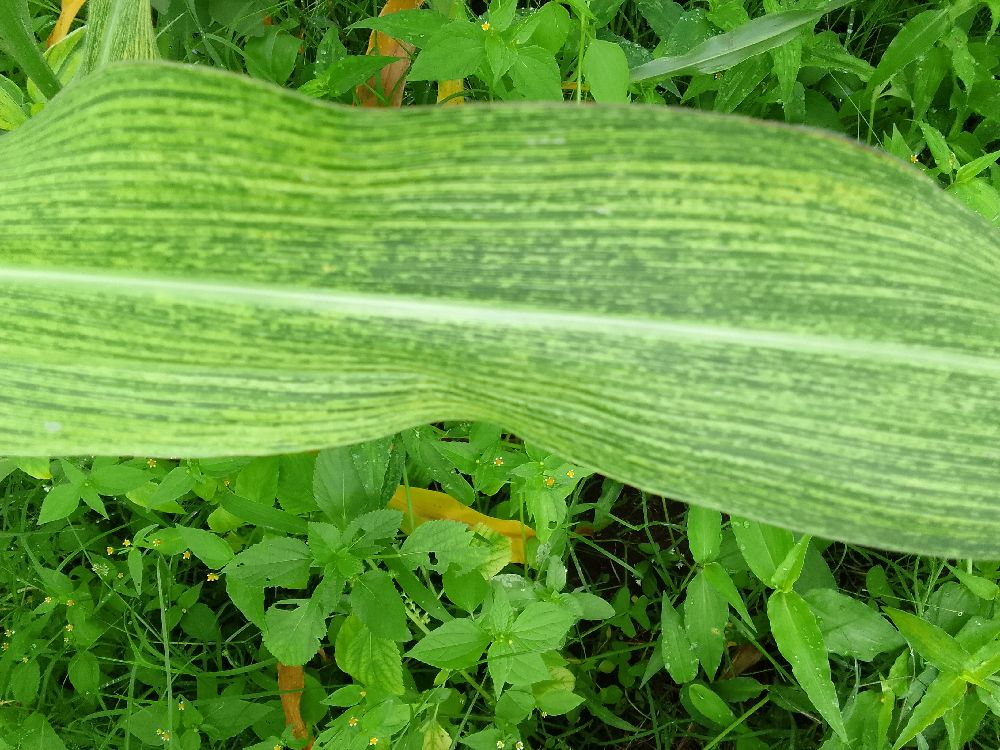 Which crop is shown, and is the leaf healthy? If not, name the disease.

maize, maize streak virus
